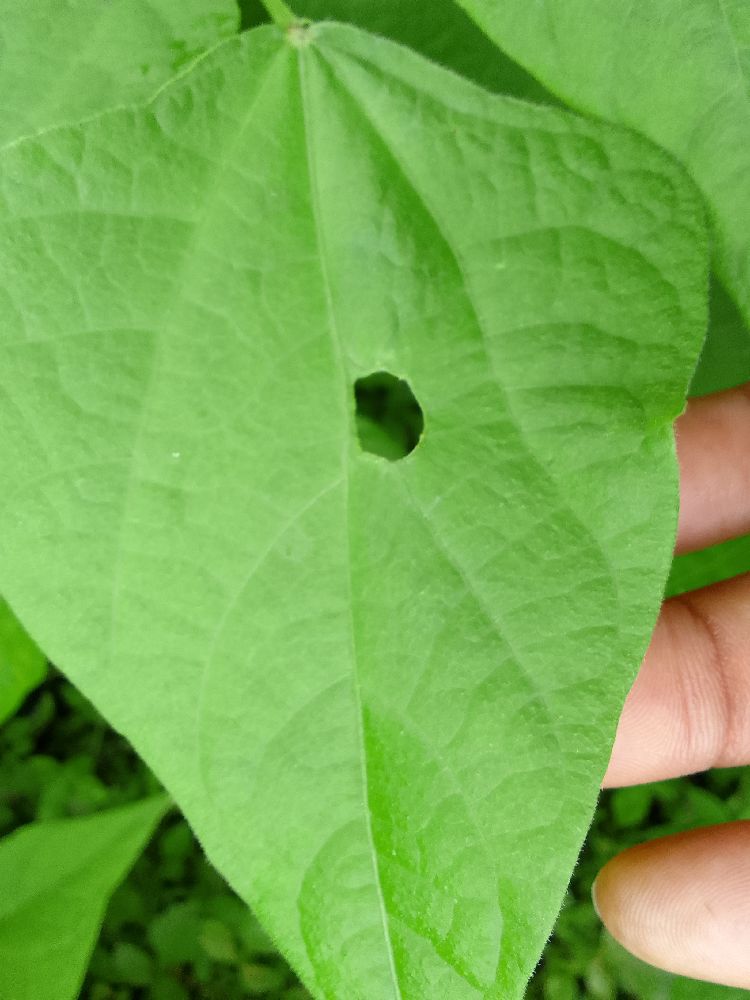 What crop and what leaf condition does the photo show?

common bean, healthy
